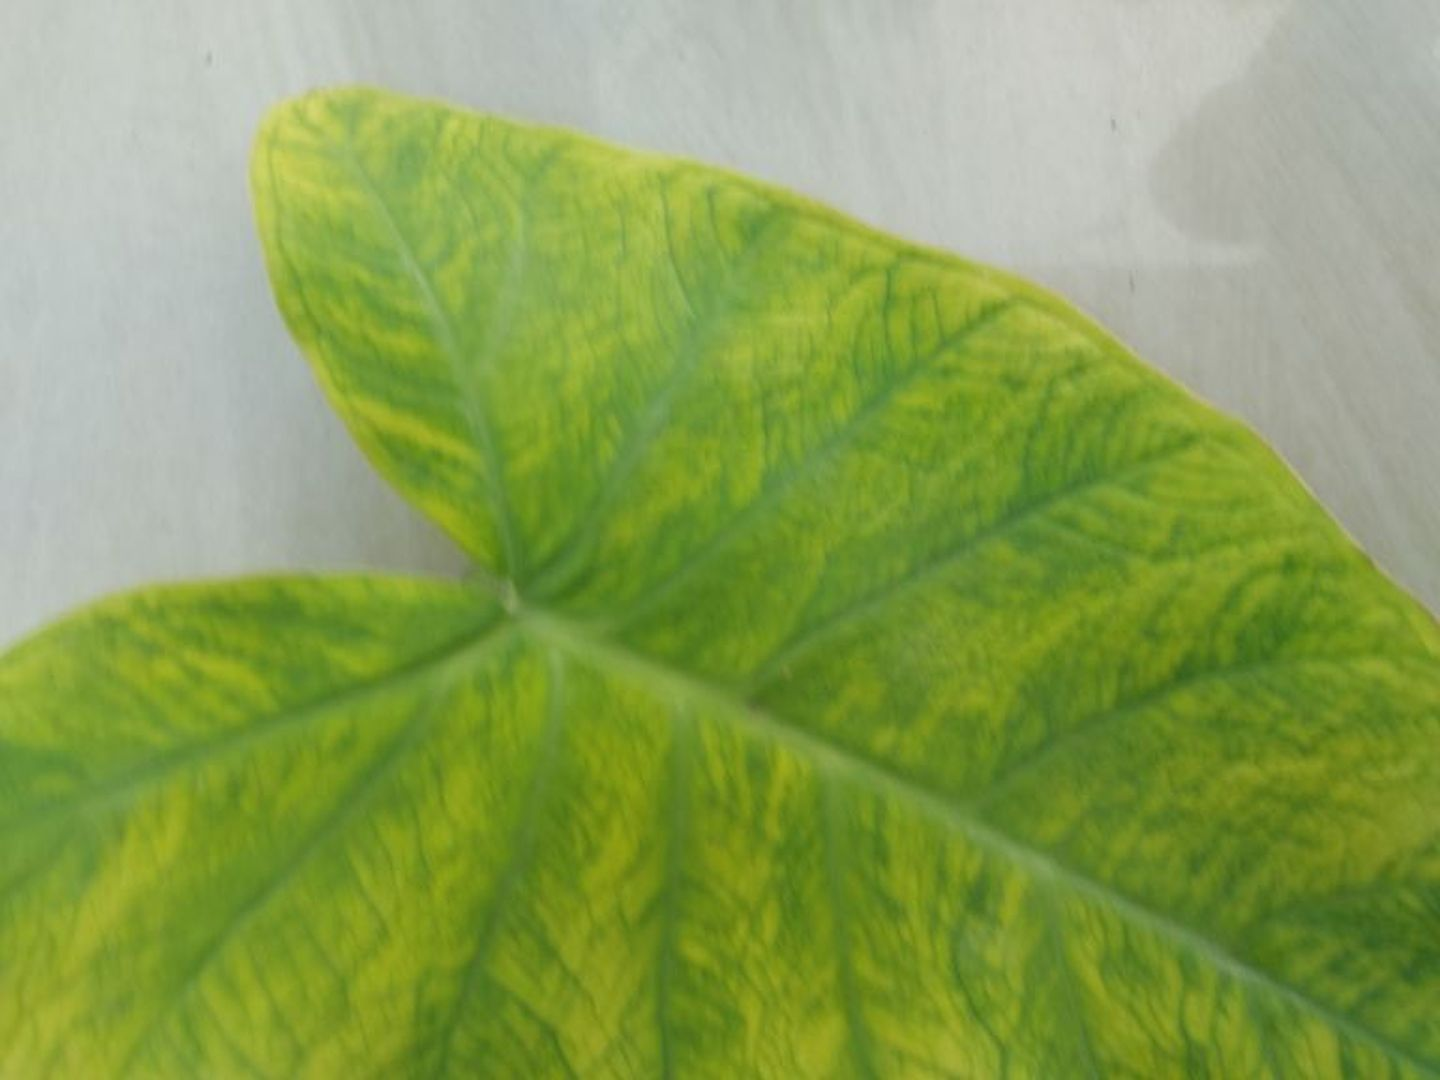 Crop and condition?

taro, mosaic
